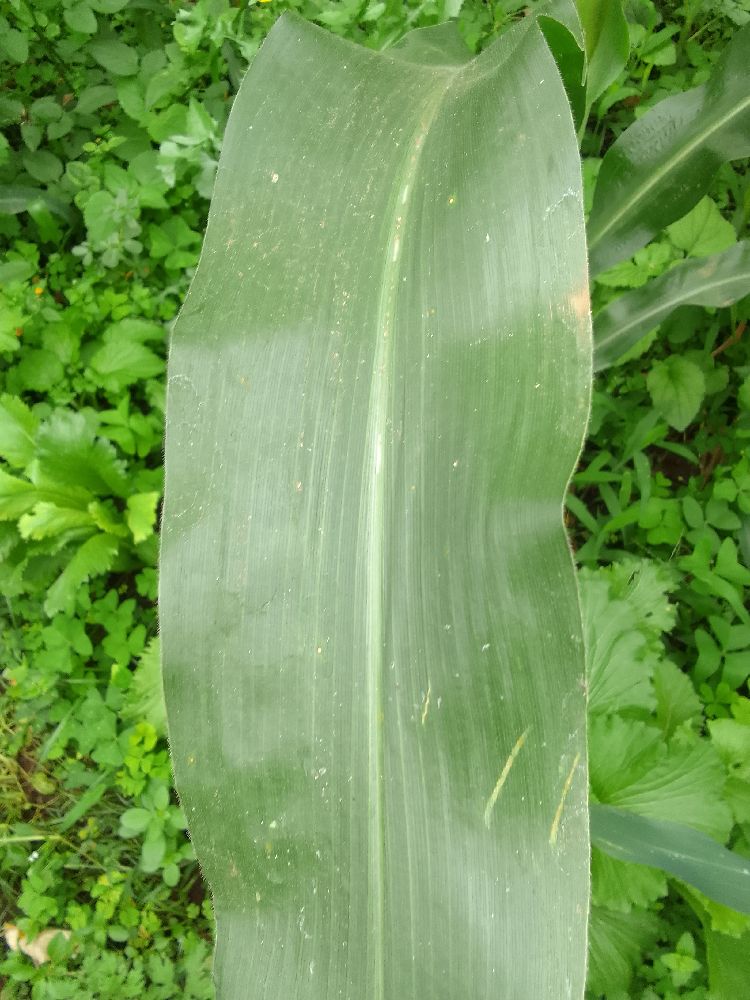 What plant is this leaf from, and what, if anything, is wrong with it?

maize, healthy
